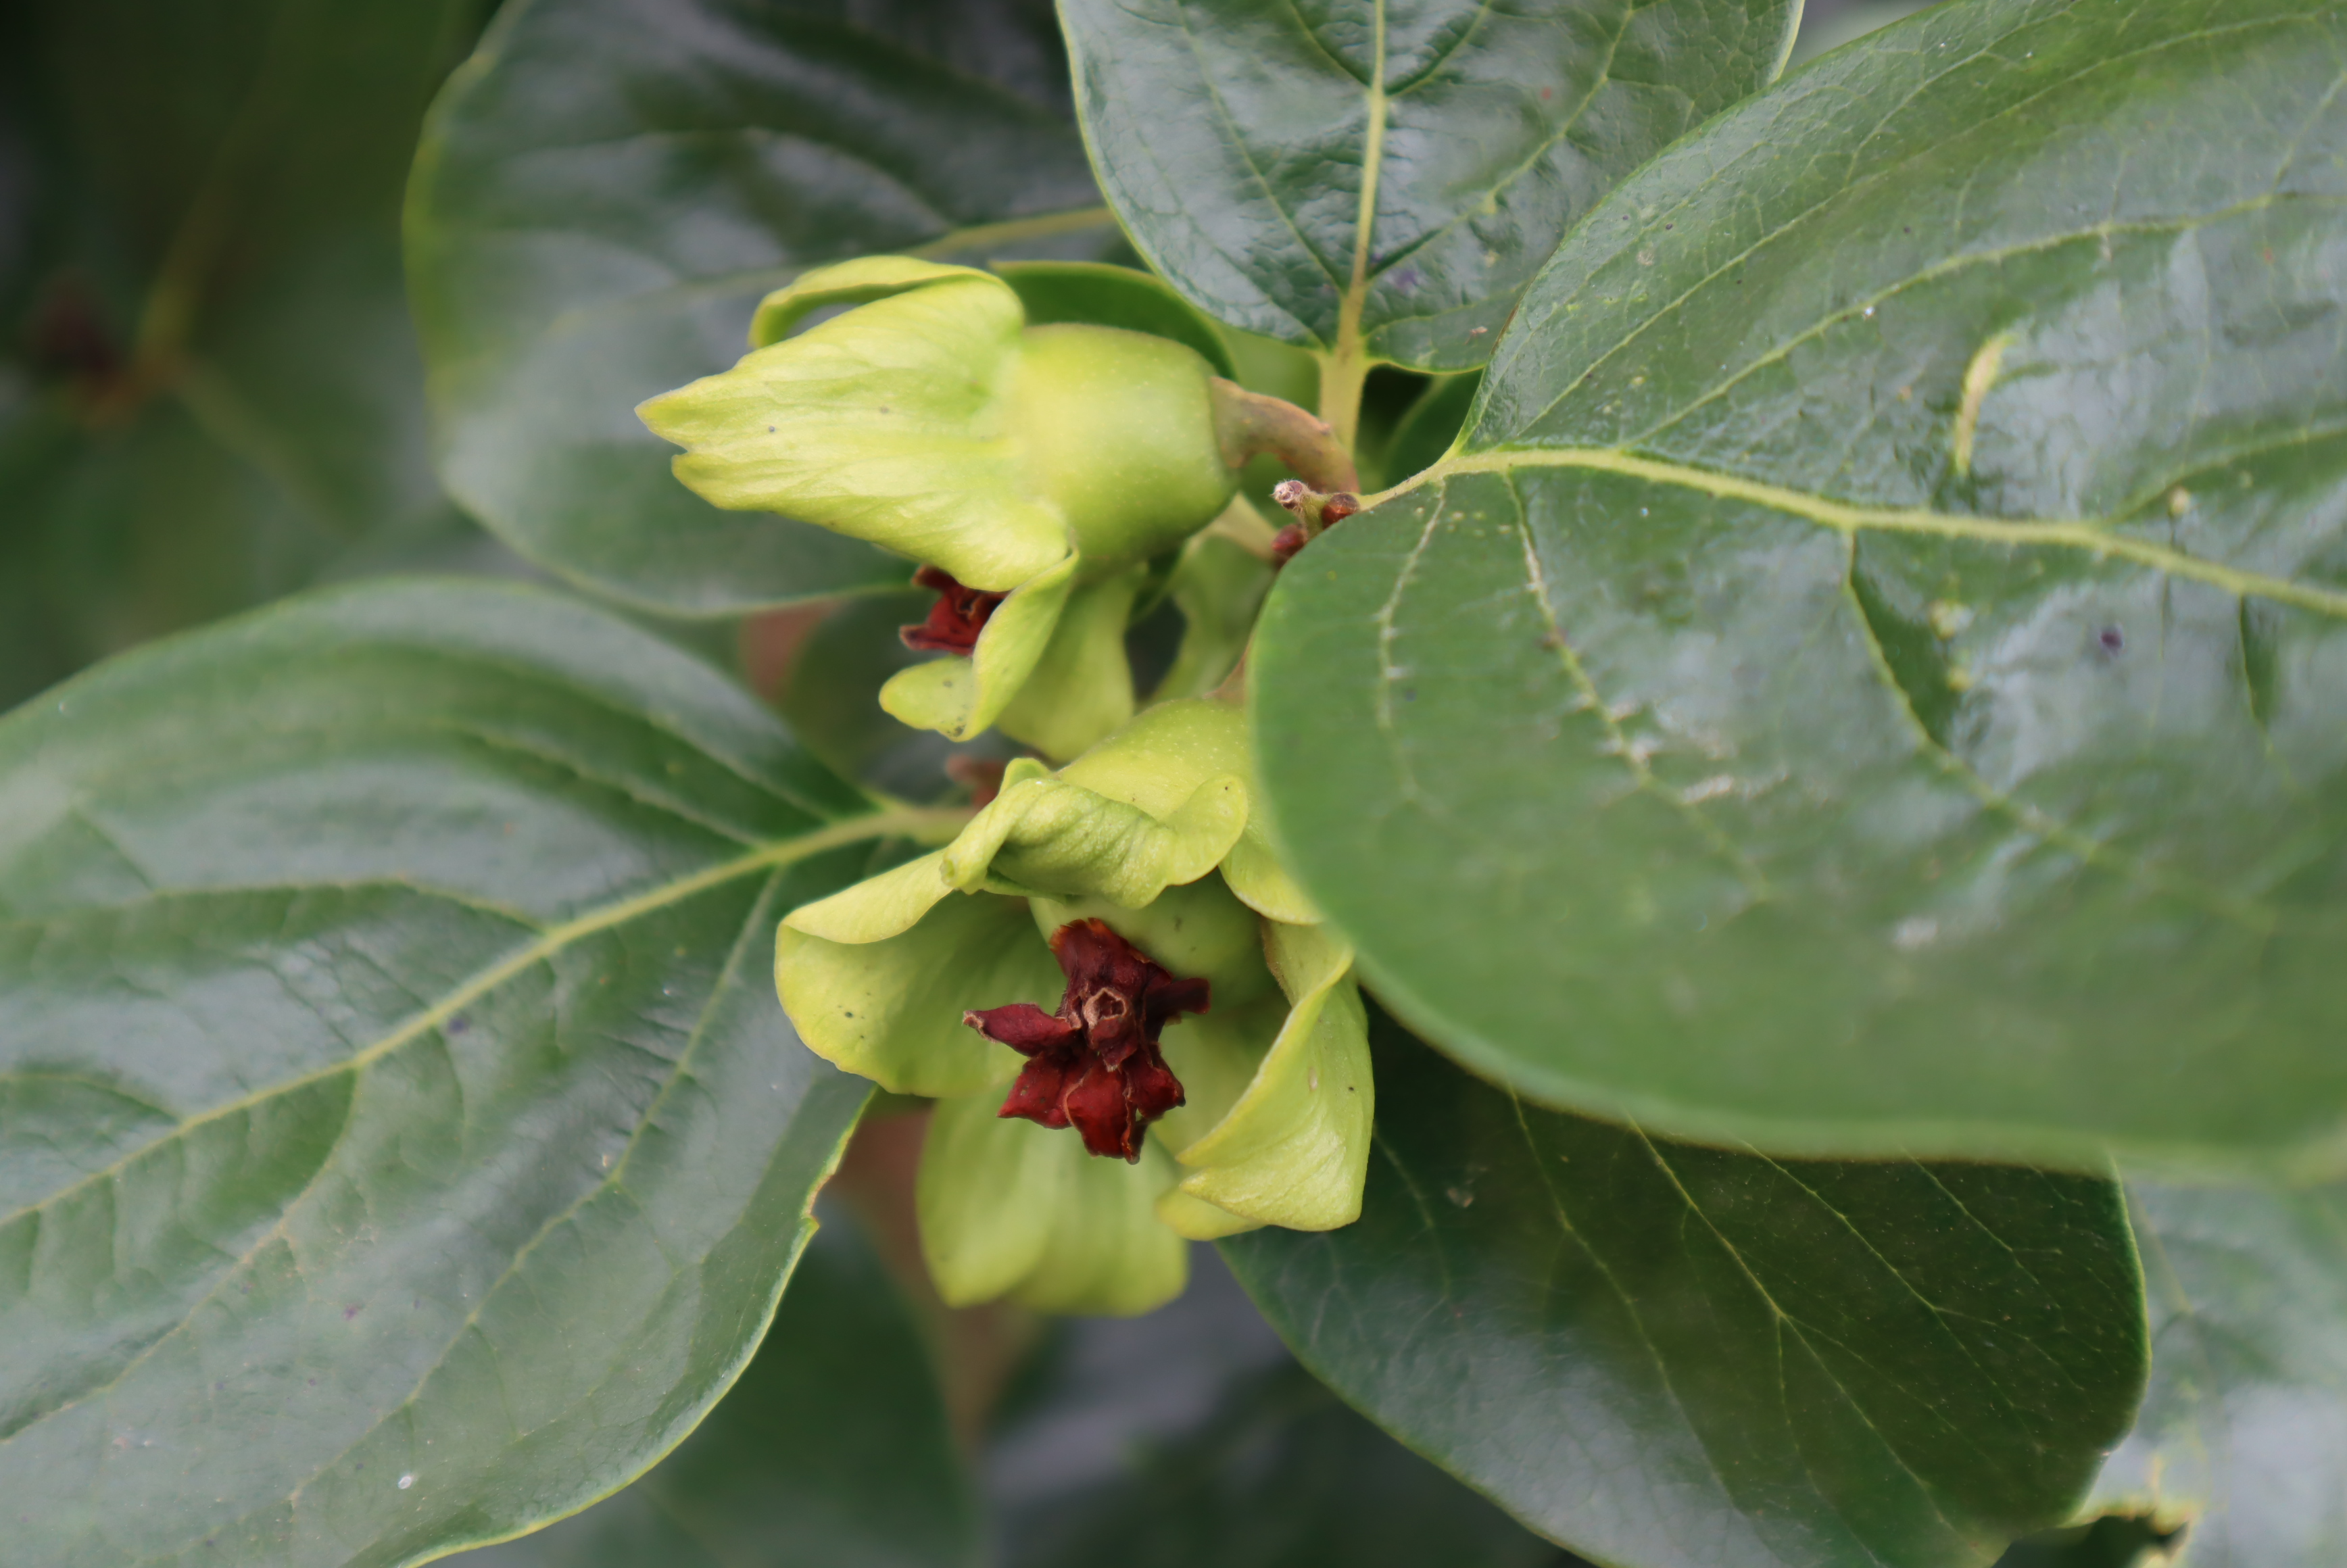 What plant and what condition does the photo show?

persimmon, phytophagous
